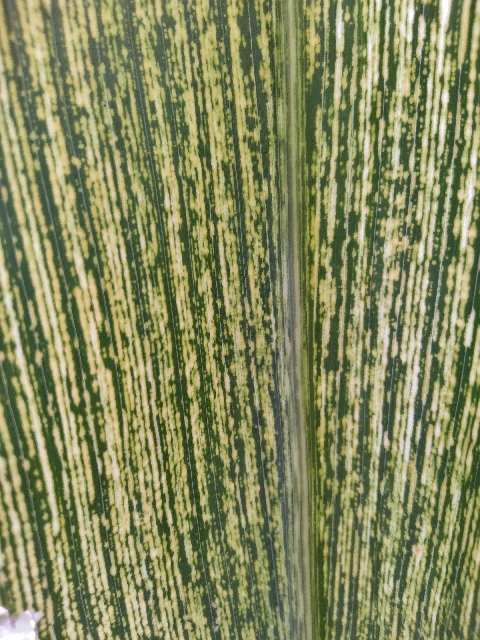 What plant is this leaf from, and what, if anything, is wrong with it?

maize, maize streak virus
